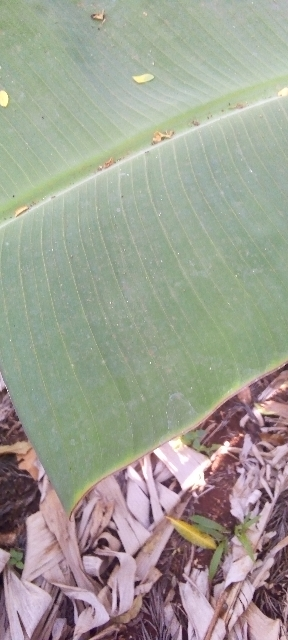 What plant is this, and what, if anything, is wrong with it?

banana, healthy
